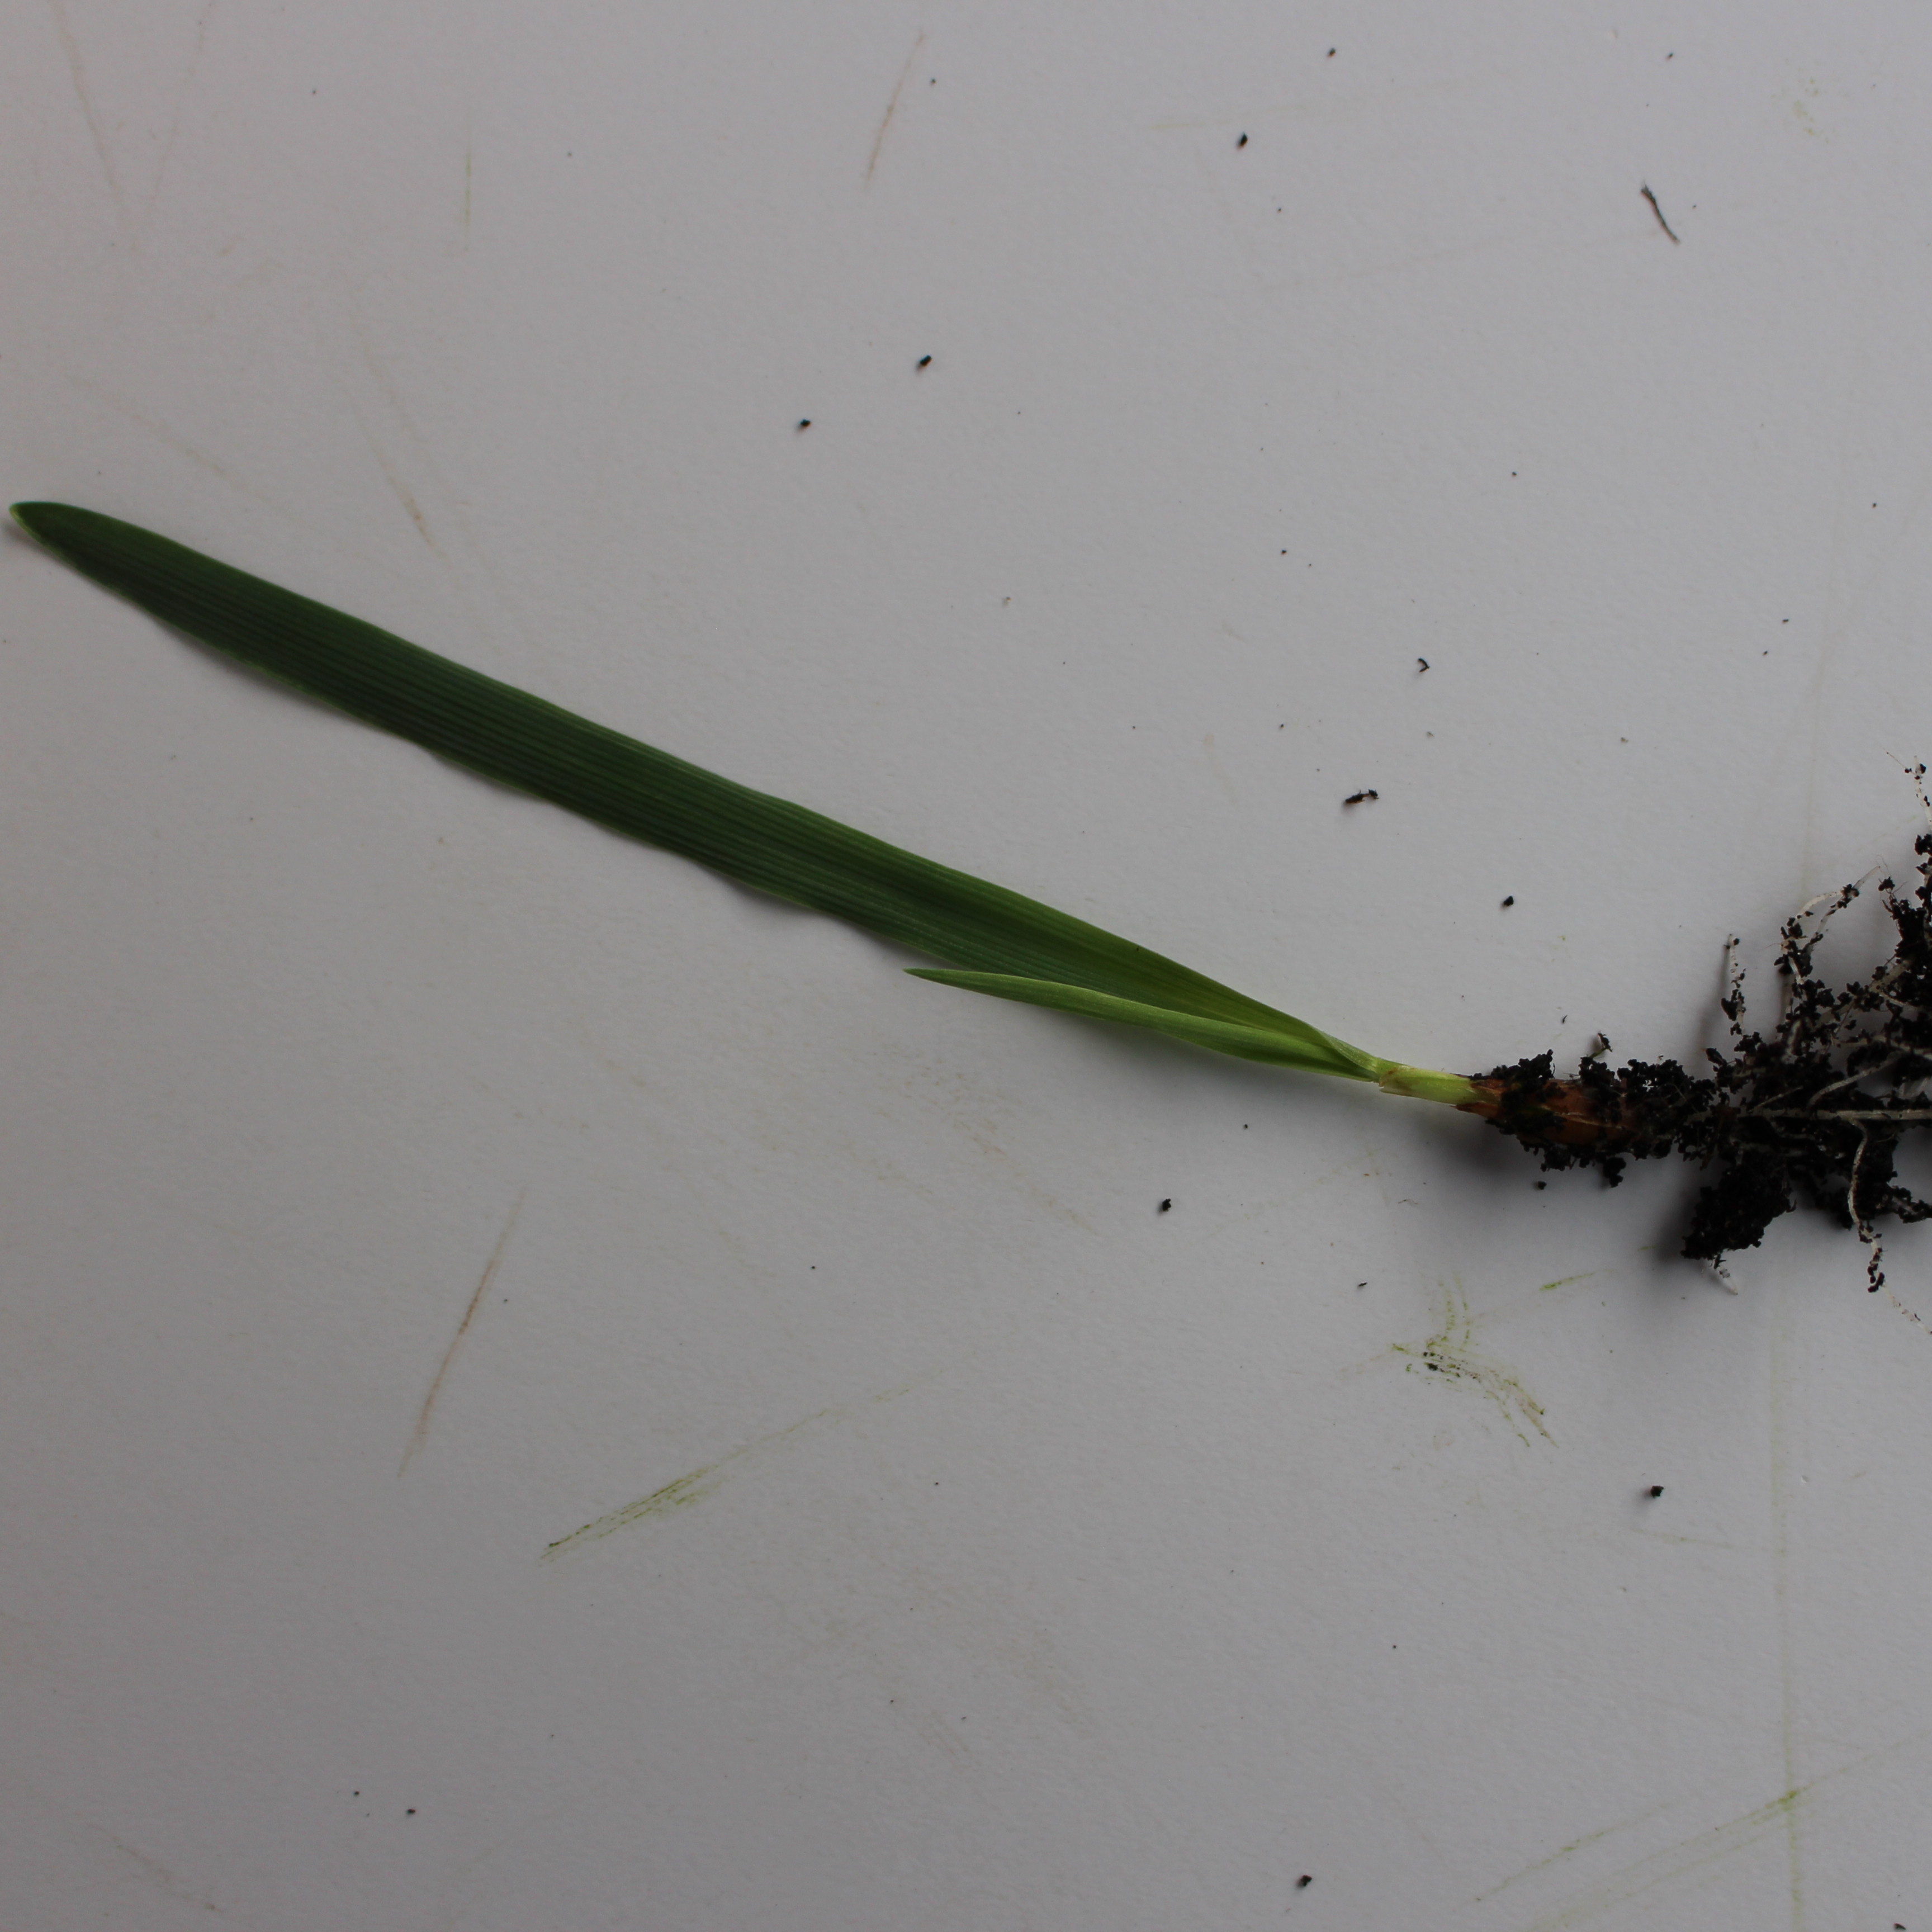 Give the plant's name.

Avena sterilis
